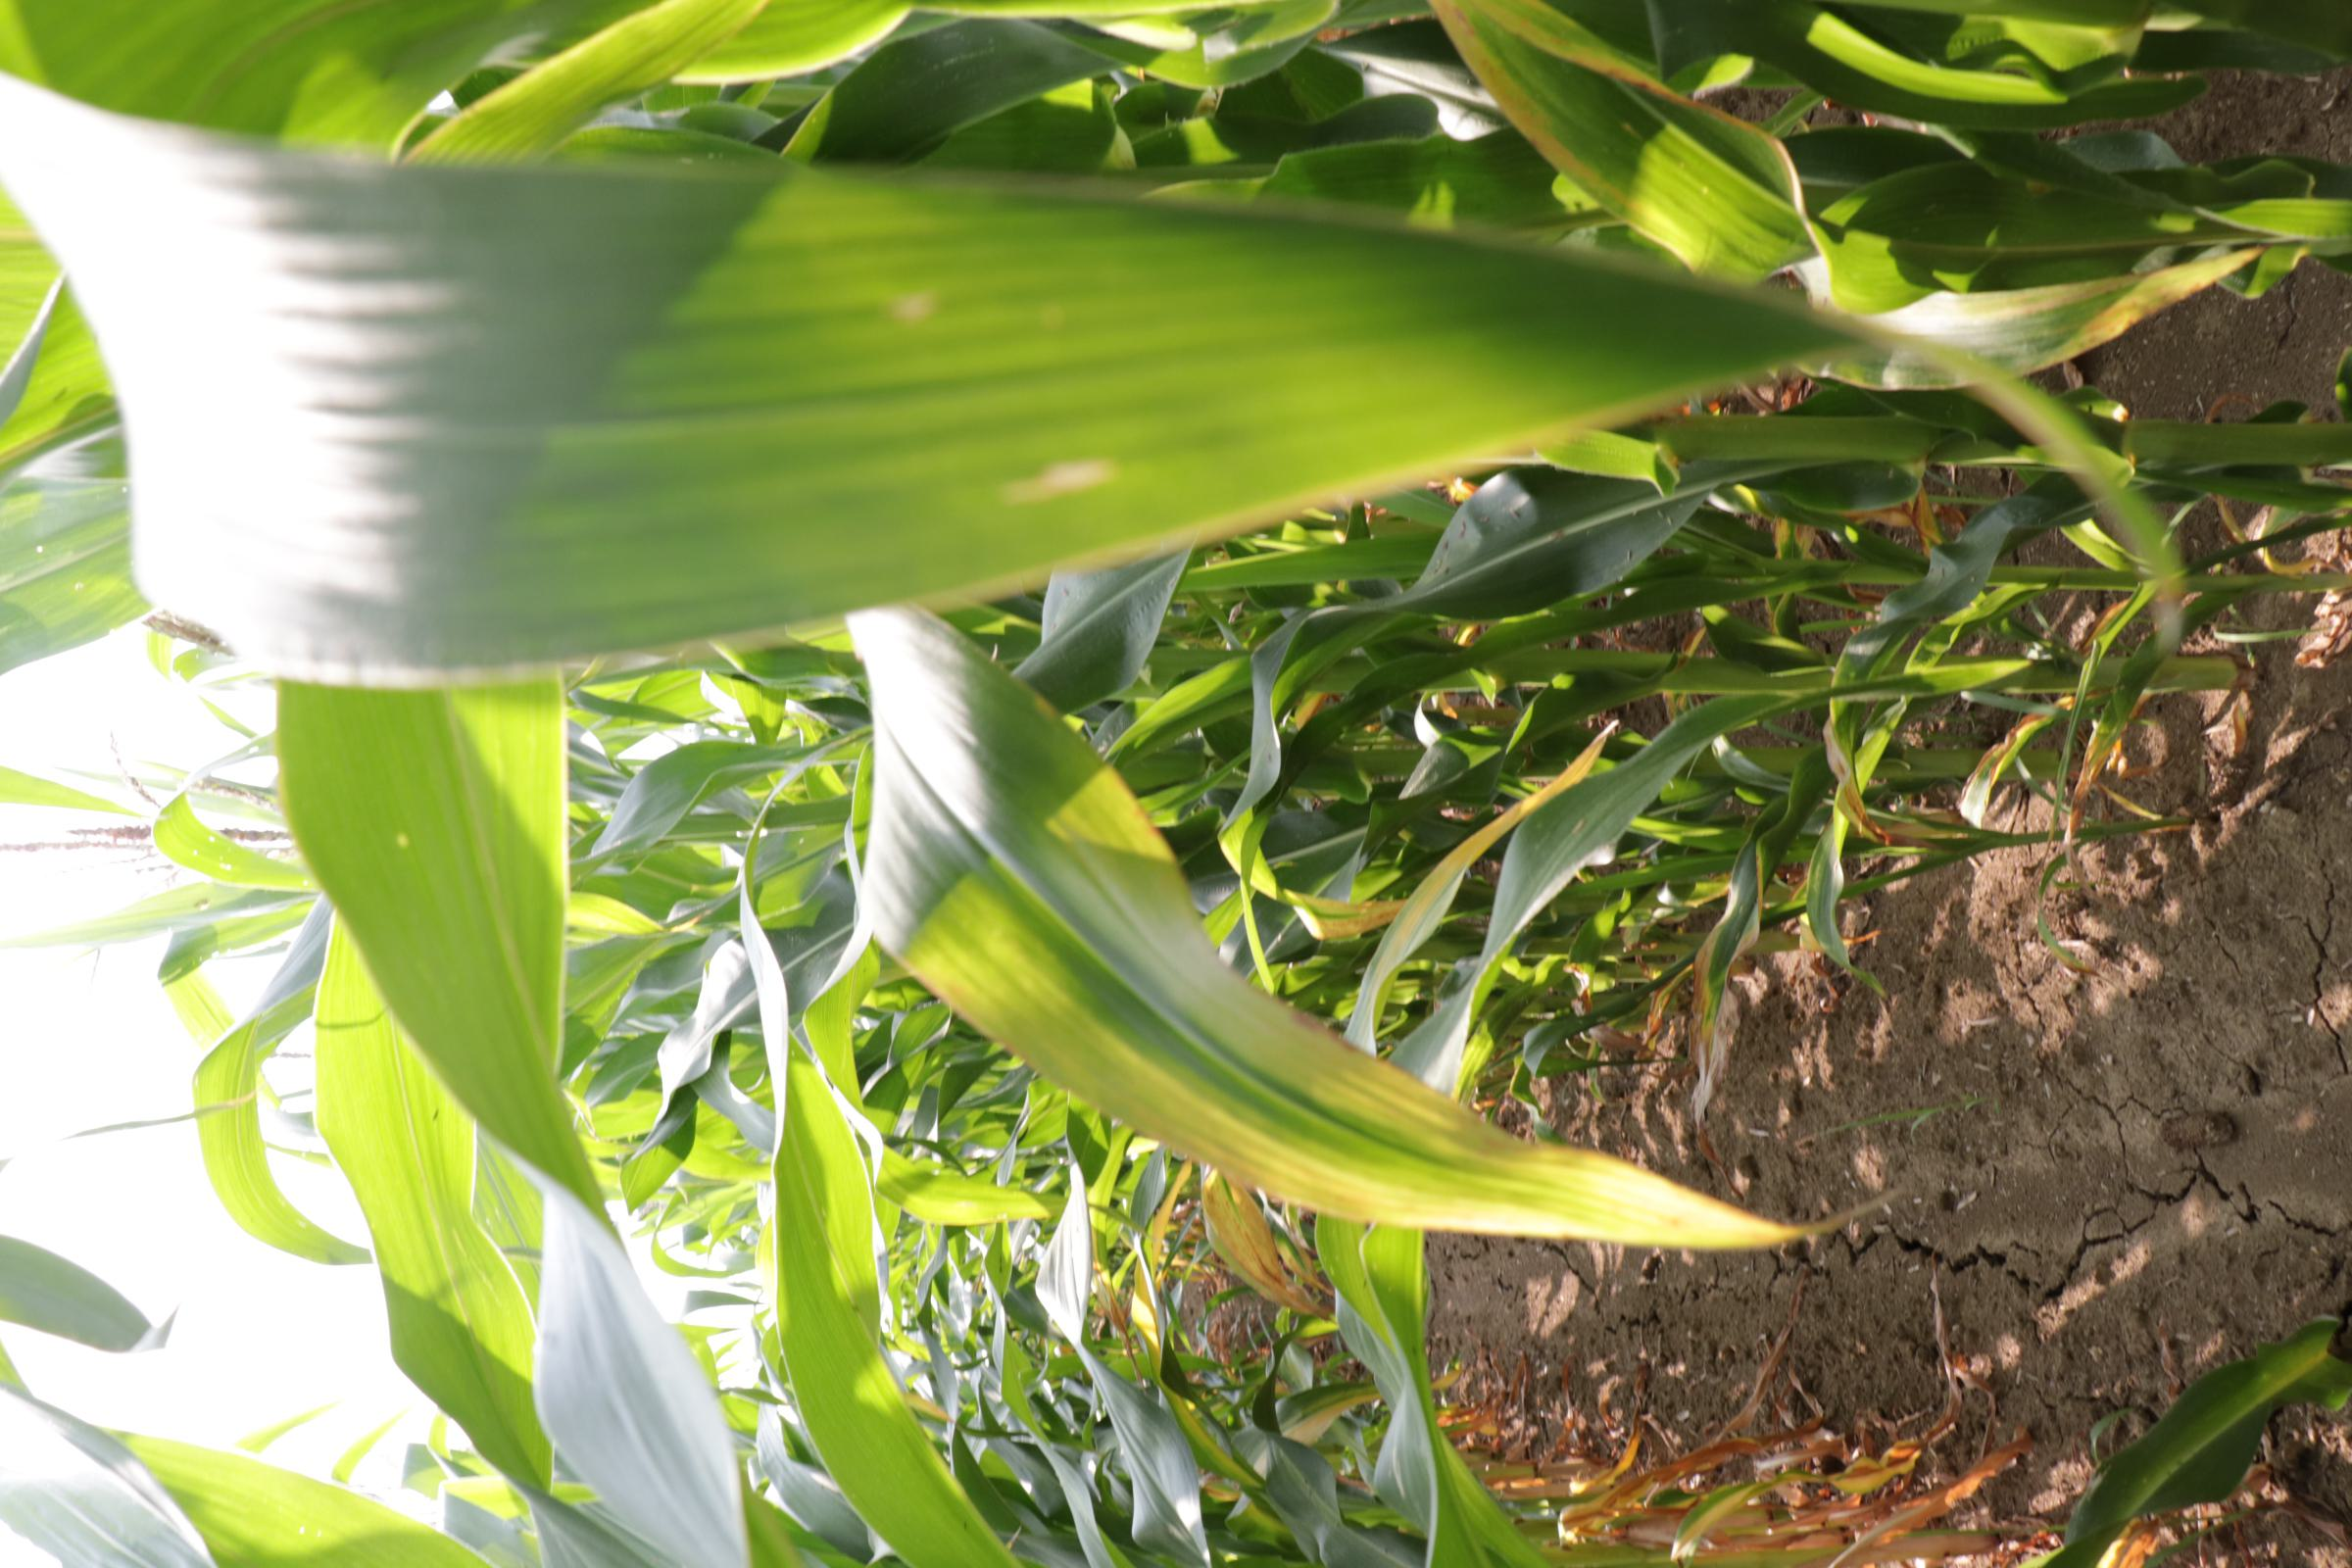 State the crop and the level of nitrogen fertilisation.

maize, reduced nitrogen fertilisation
